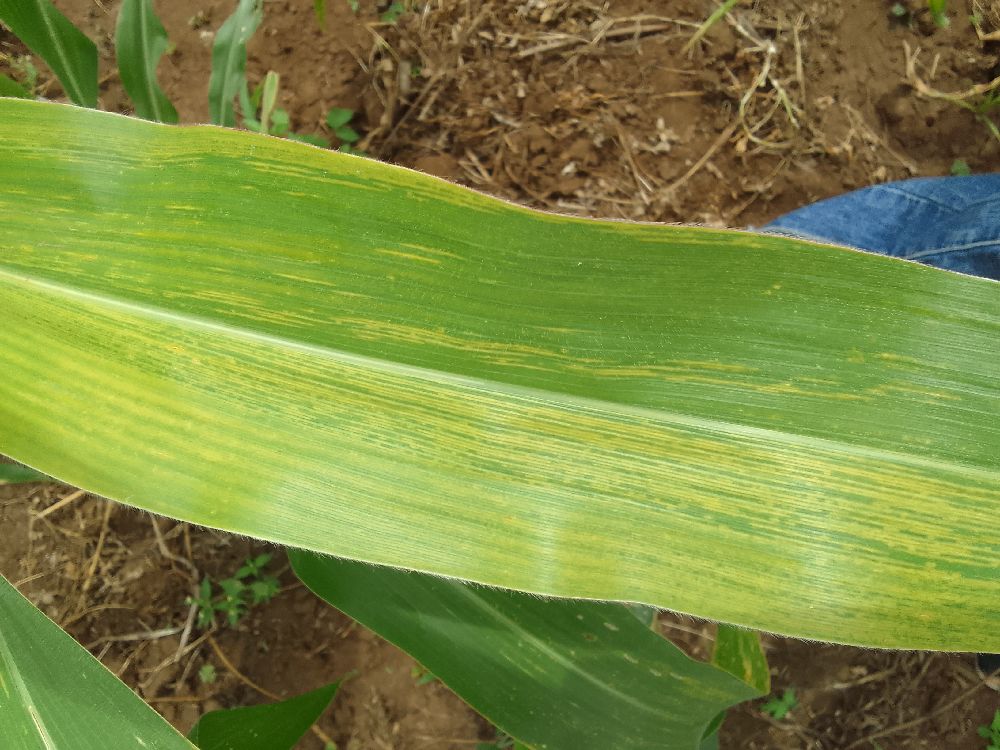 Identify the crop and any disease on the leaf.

maize, maize lethal necrosis
